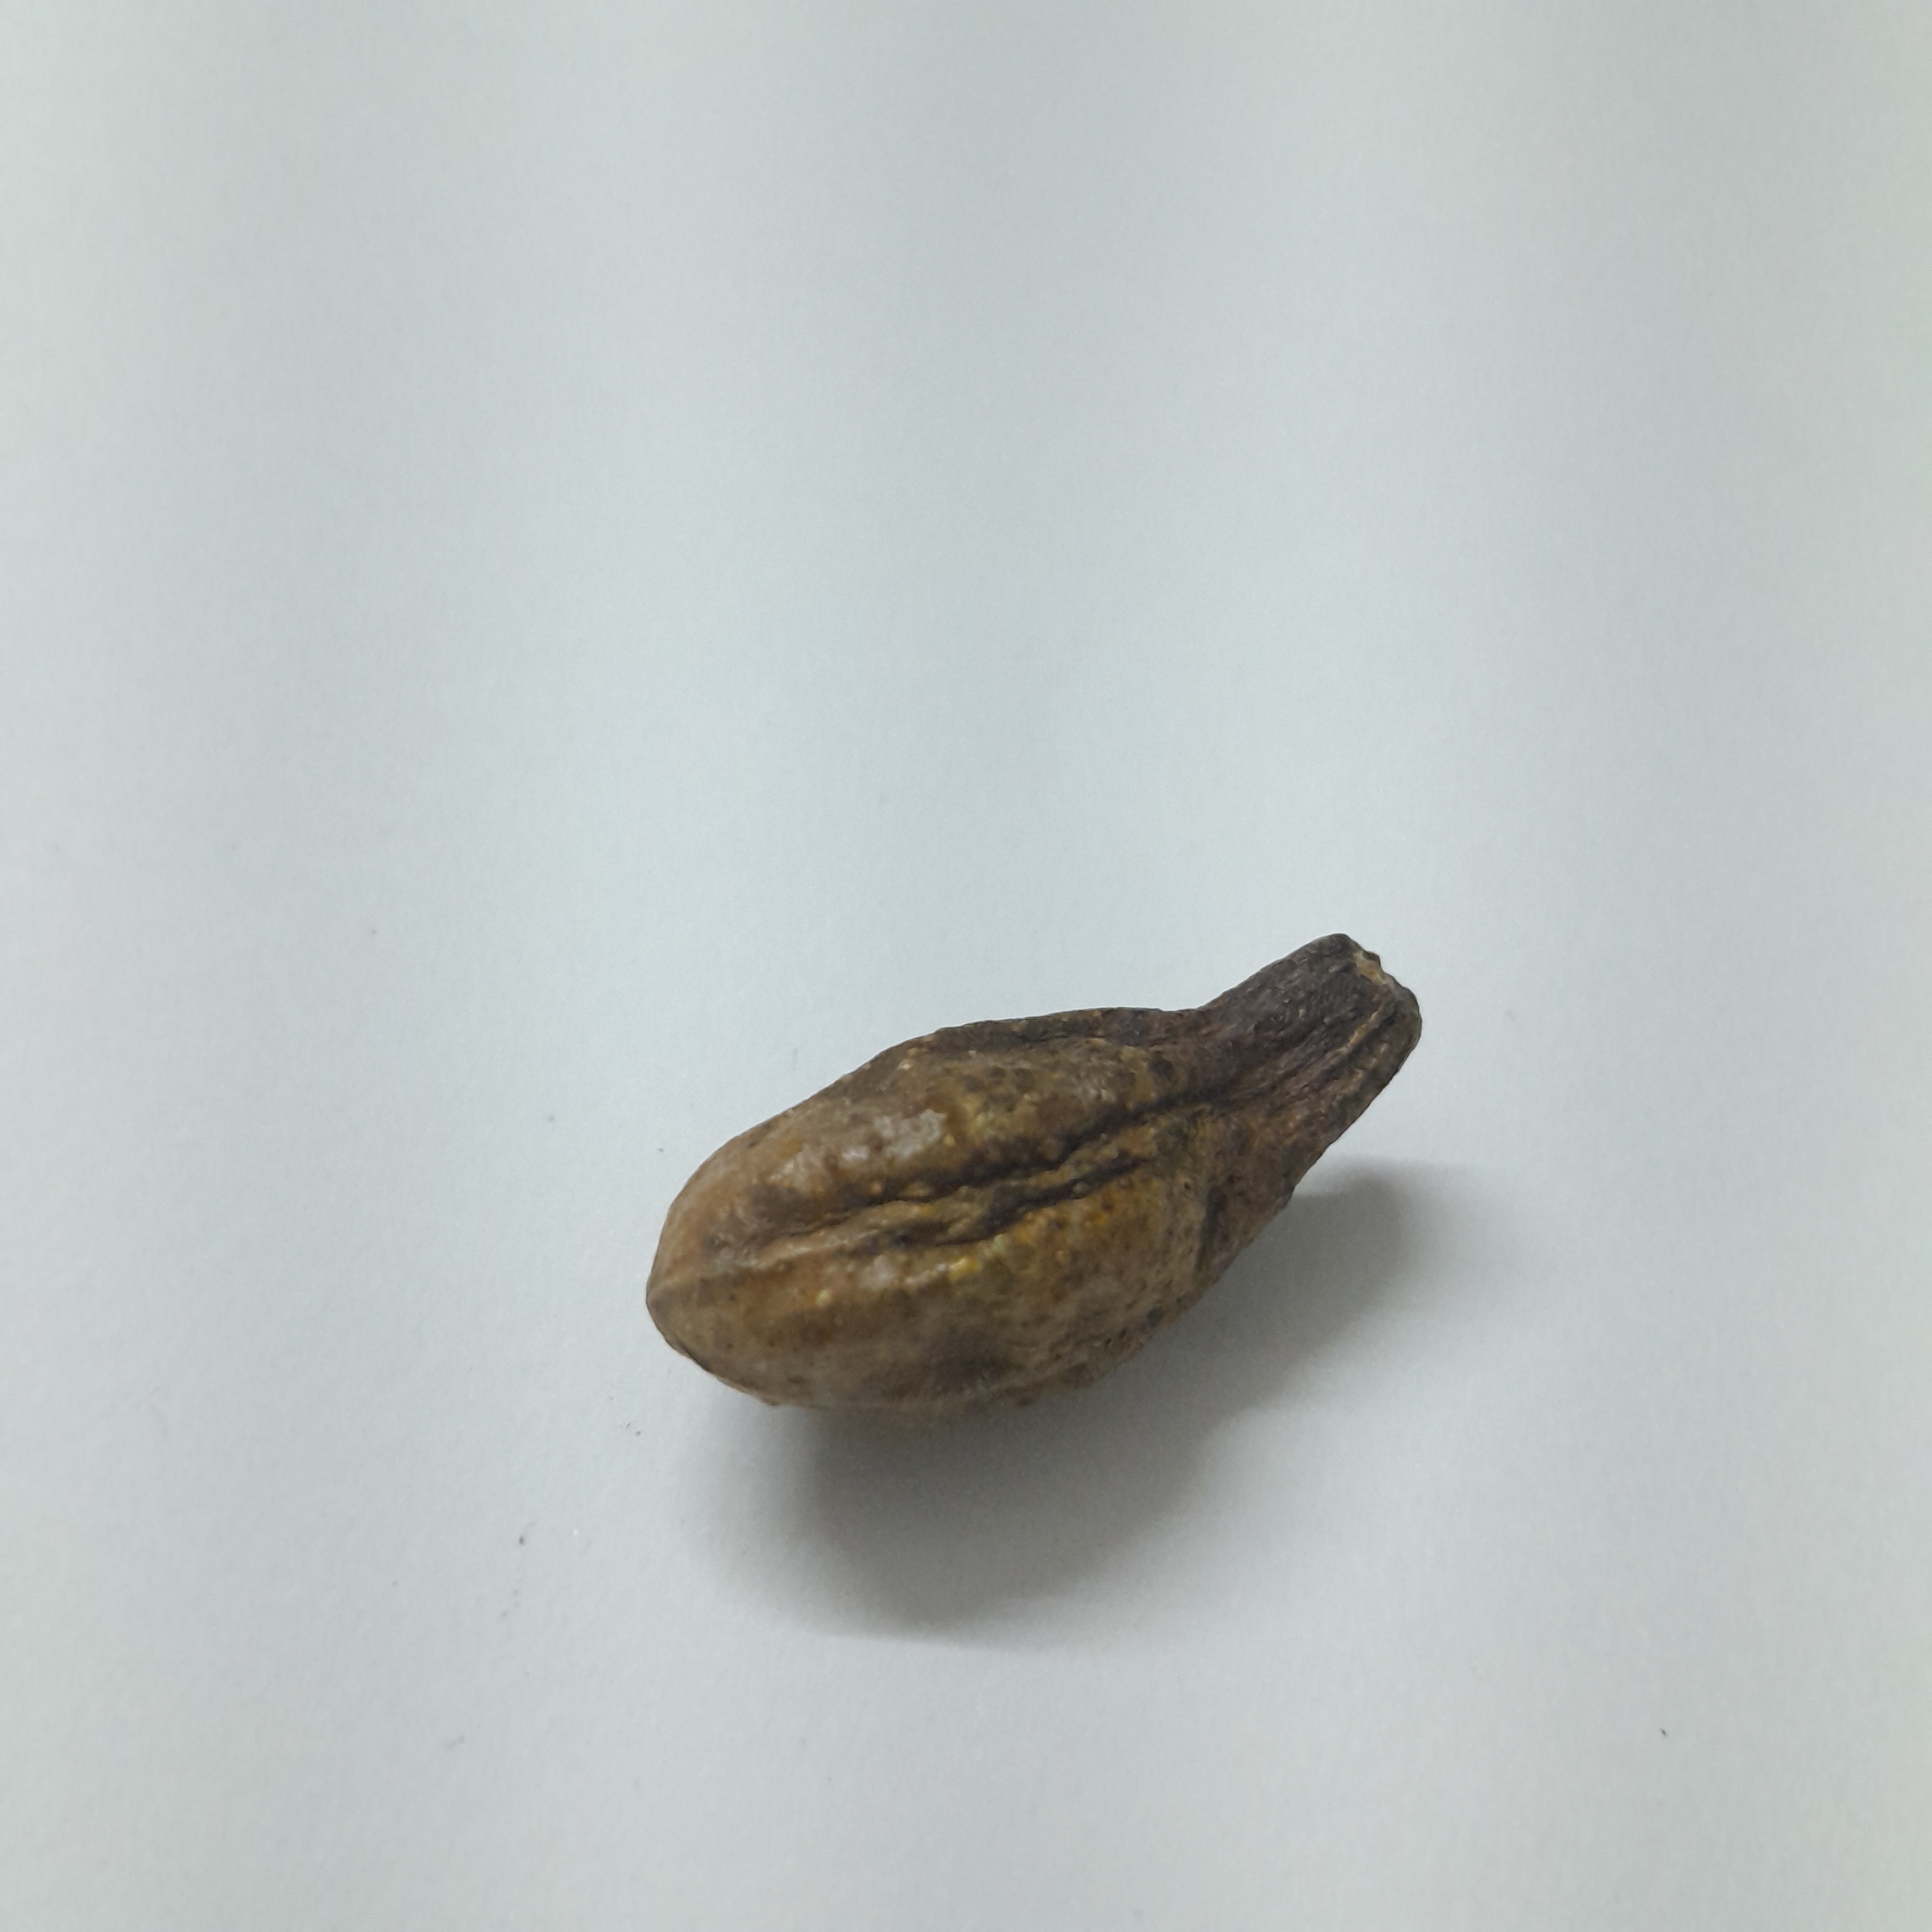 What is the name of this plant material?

hirdaa
